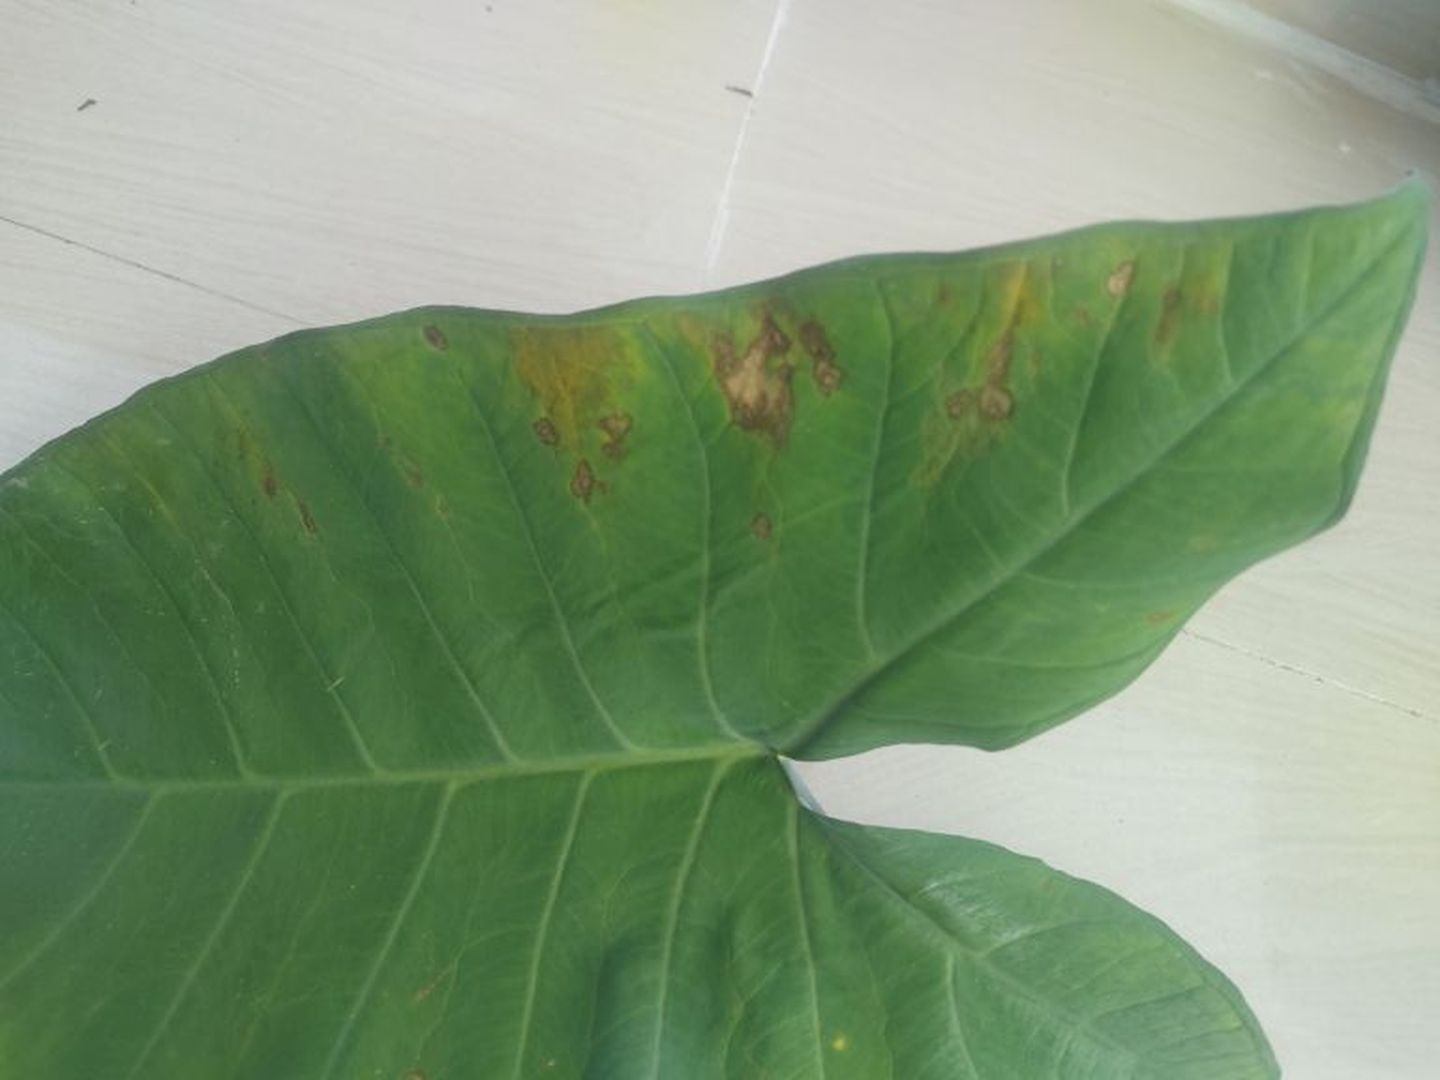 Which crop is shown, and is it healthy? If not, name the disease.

taro, leaf blight
